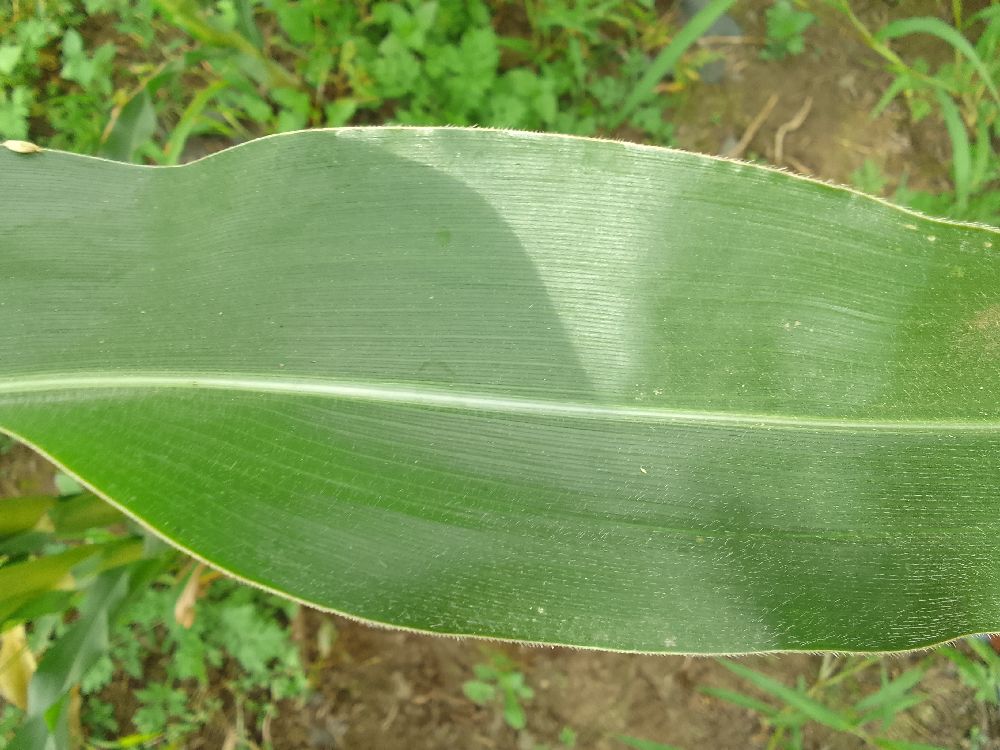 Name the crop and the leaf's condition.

maize, healthy
